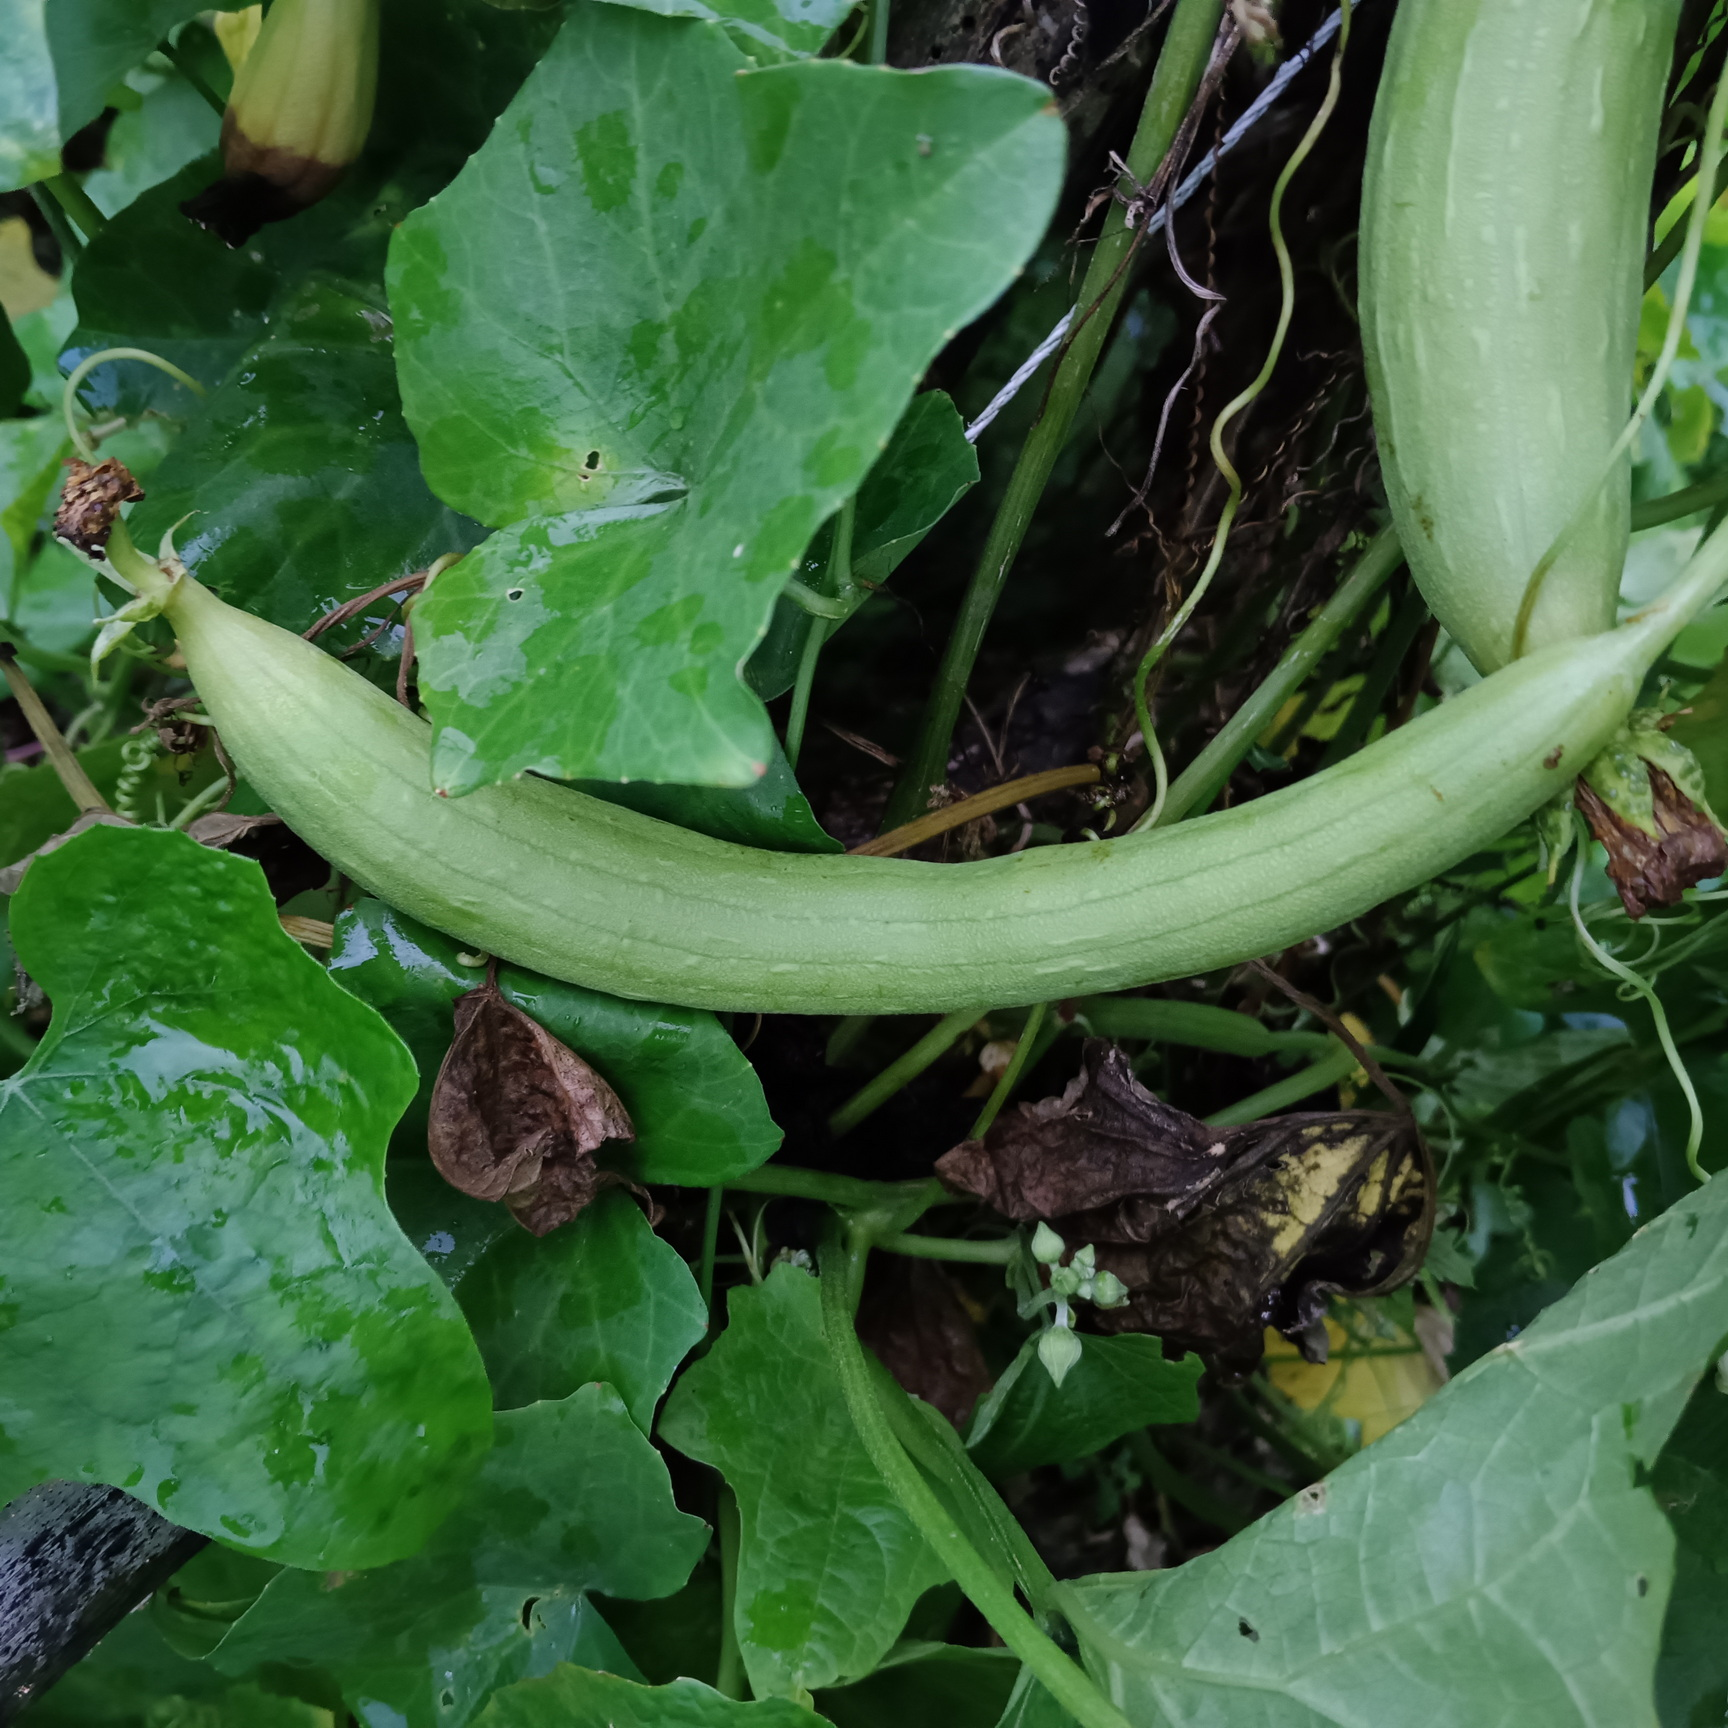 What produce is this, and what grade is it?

luffa, fresh
